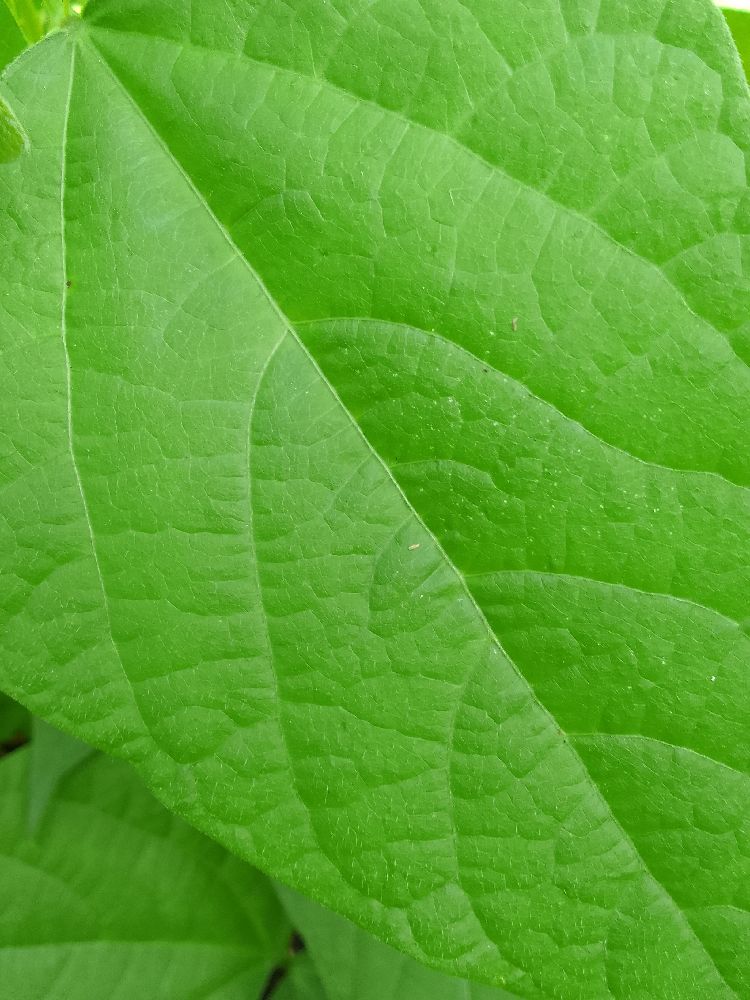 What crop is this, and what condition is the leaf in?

common bean, healthy
